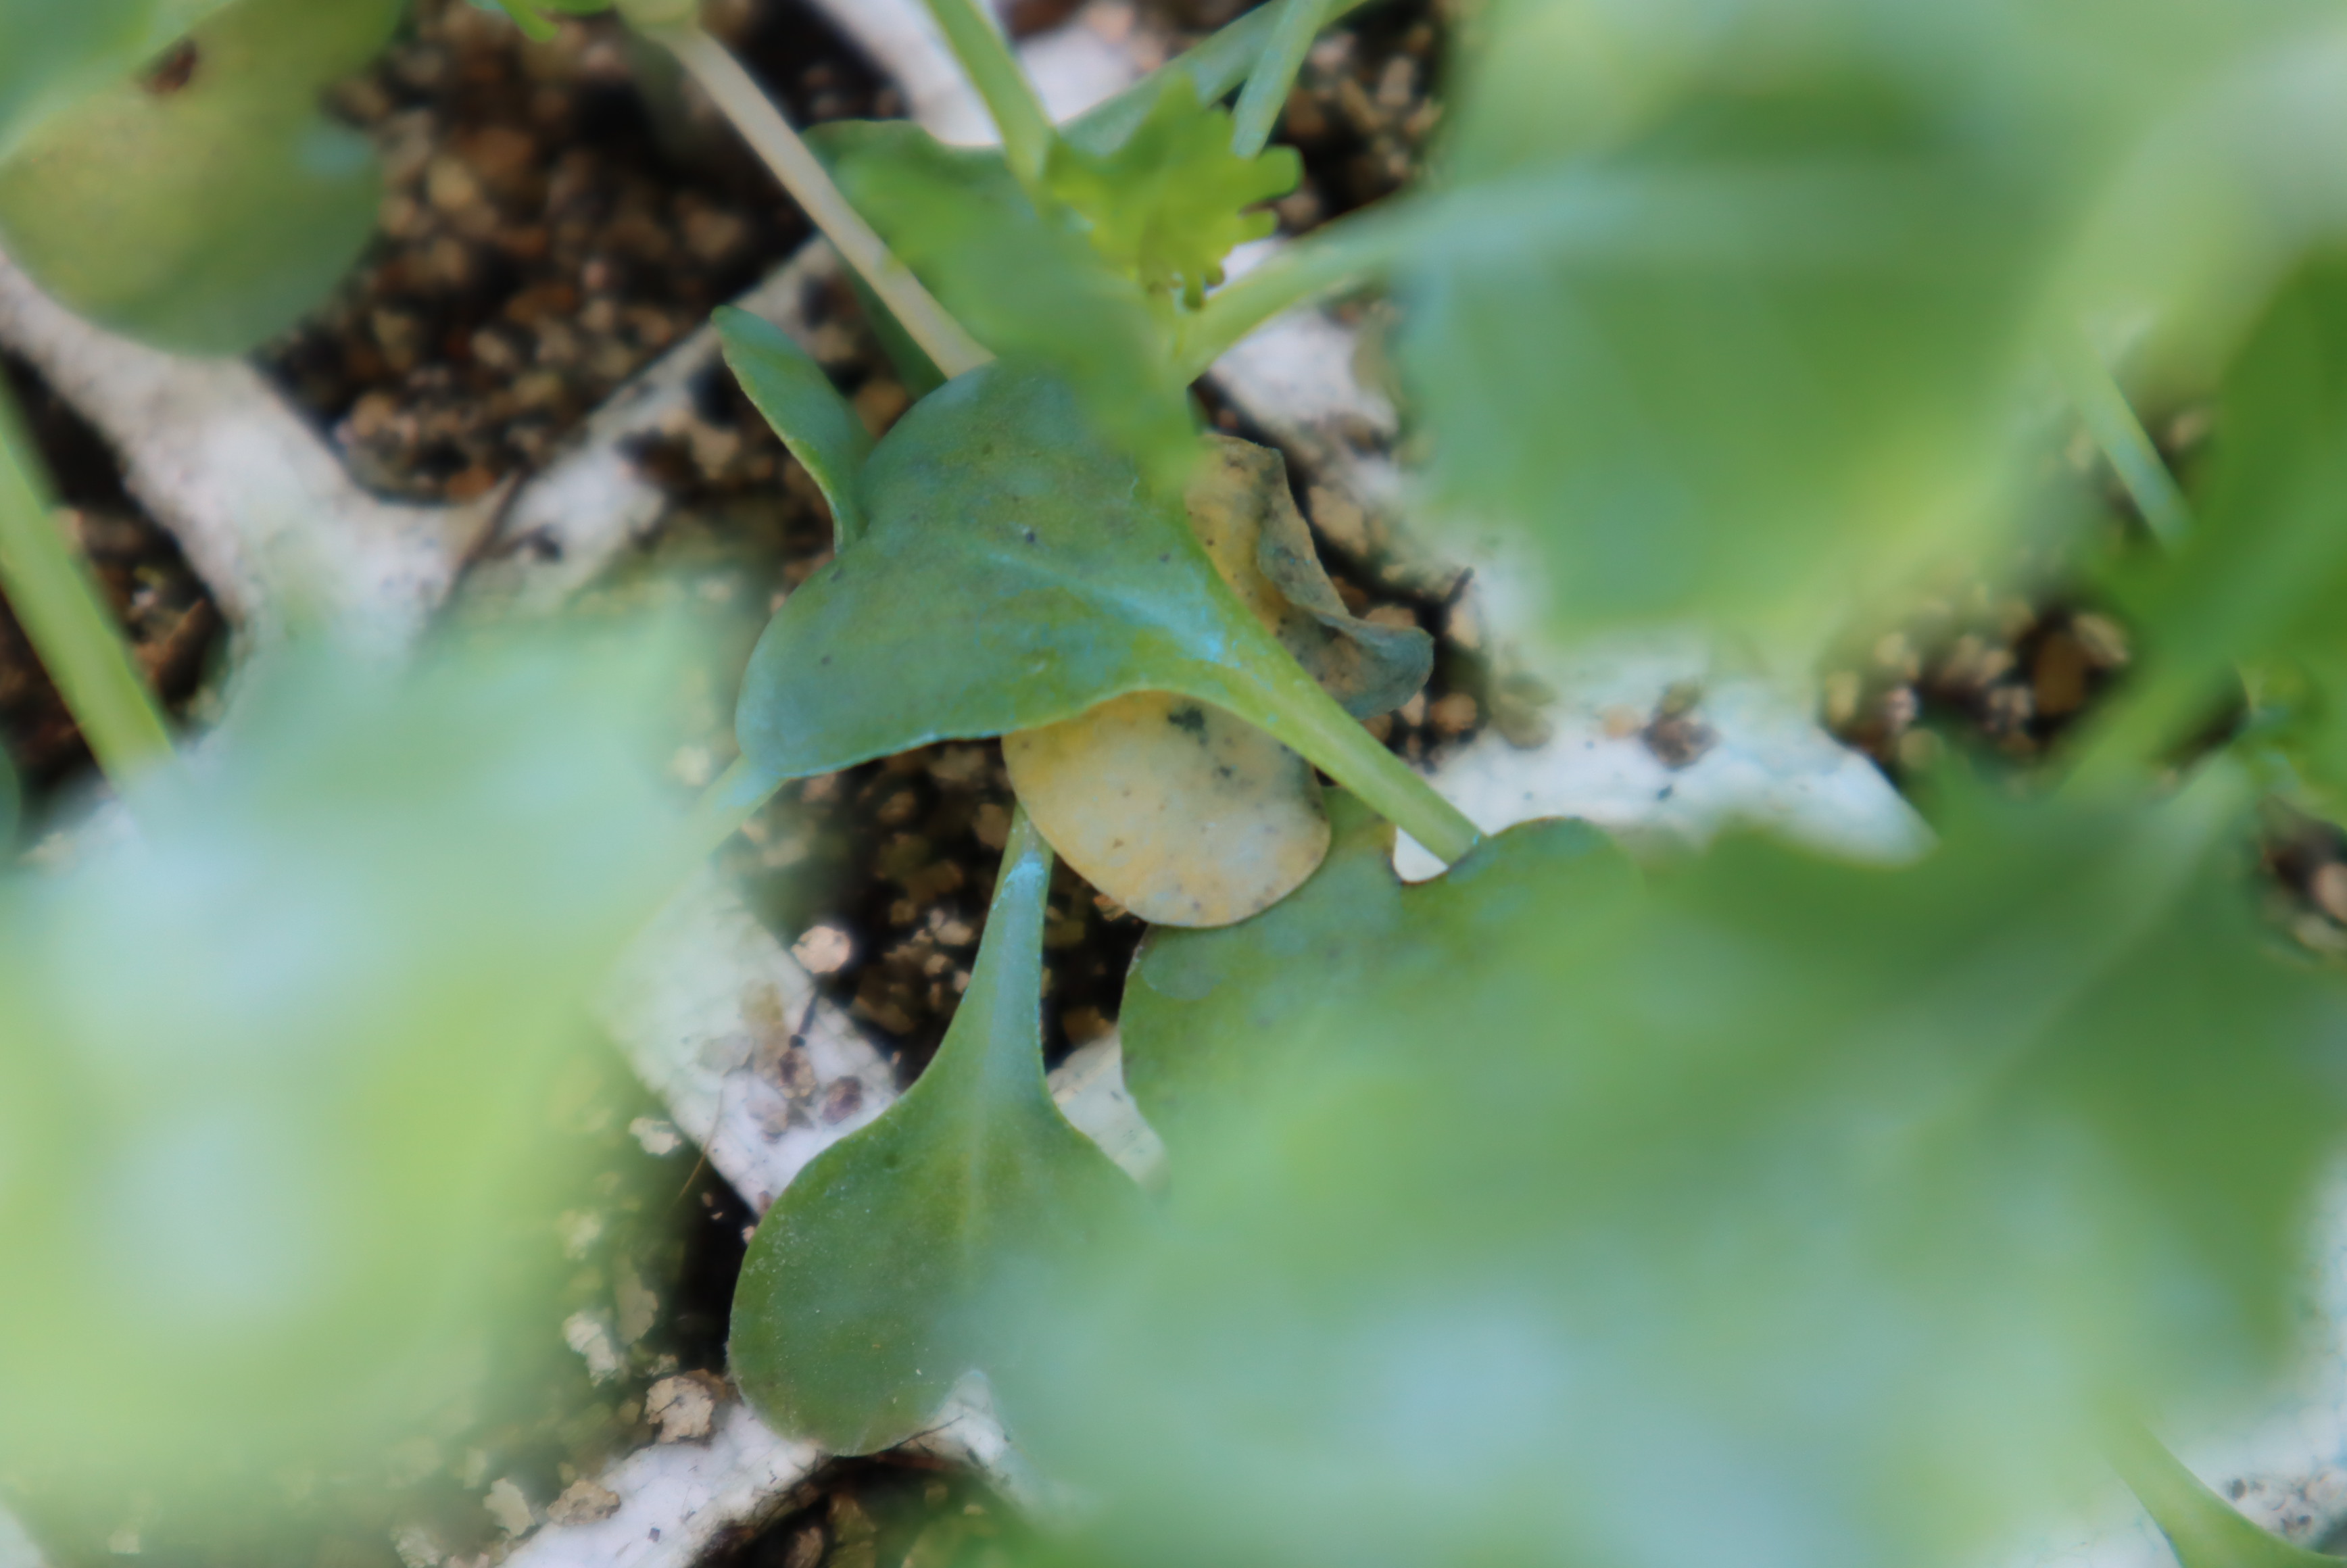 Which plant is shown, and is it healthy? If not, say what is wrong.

chicory, healthy
